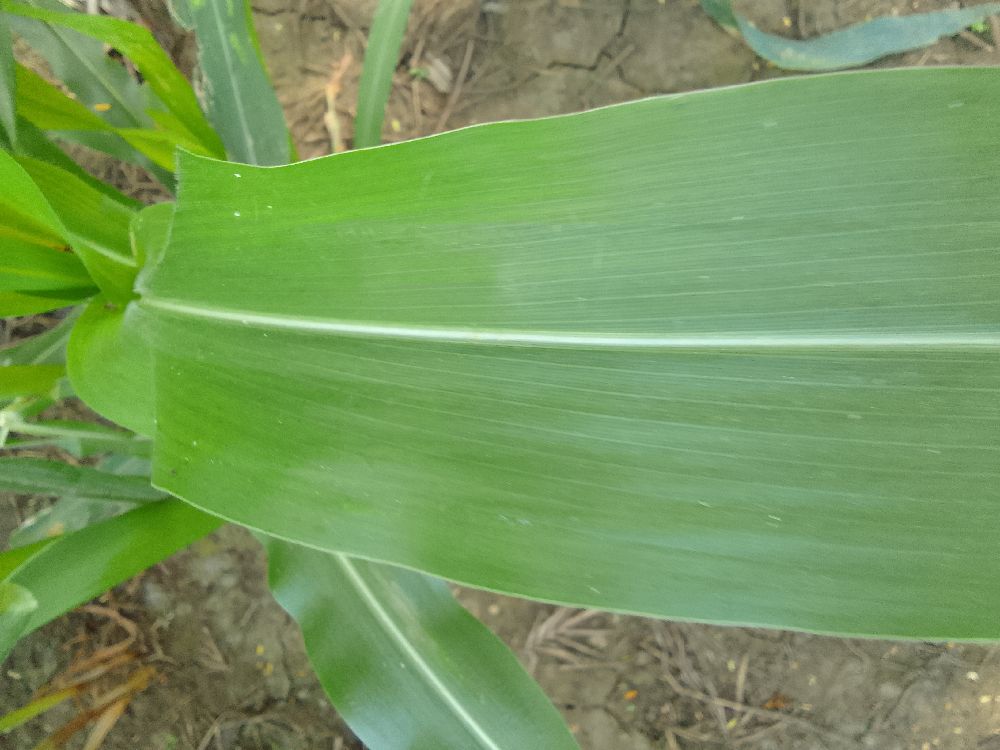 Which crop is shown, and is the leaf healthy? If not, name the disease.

maize, healthy
